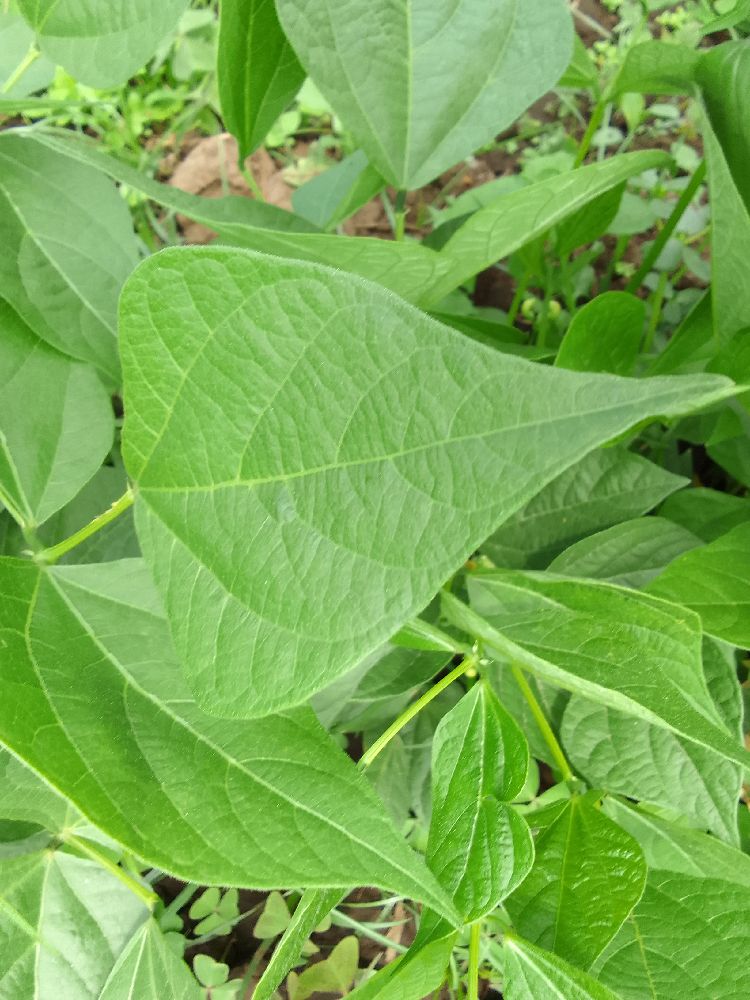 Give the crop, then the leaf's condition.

common bean, healthy
